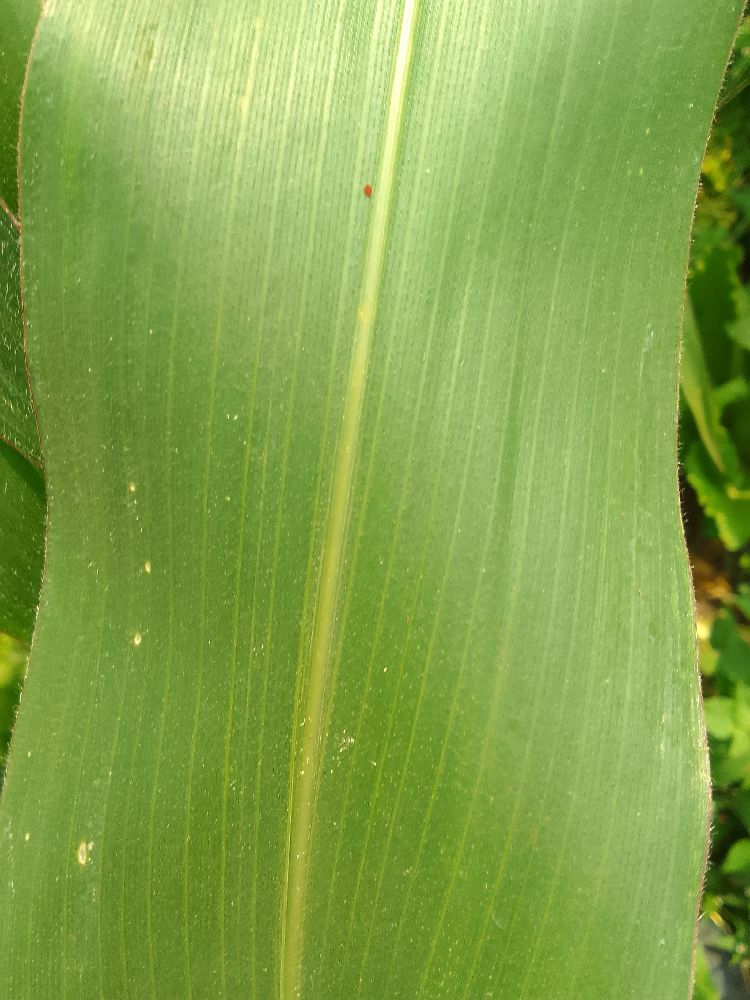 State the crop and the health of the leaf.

maize, healthy
